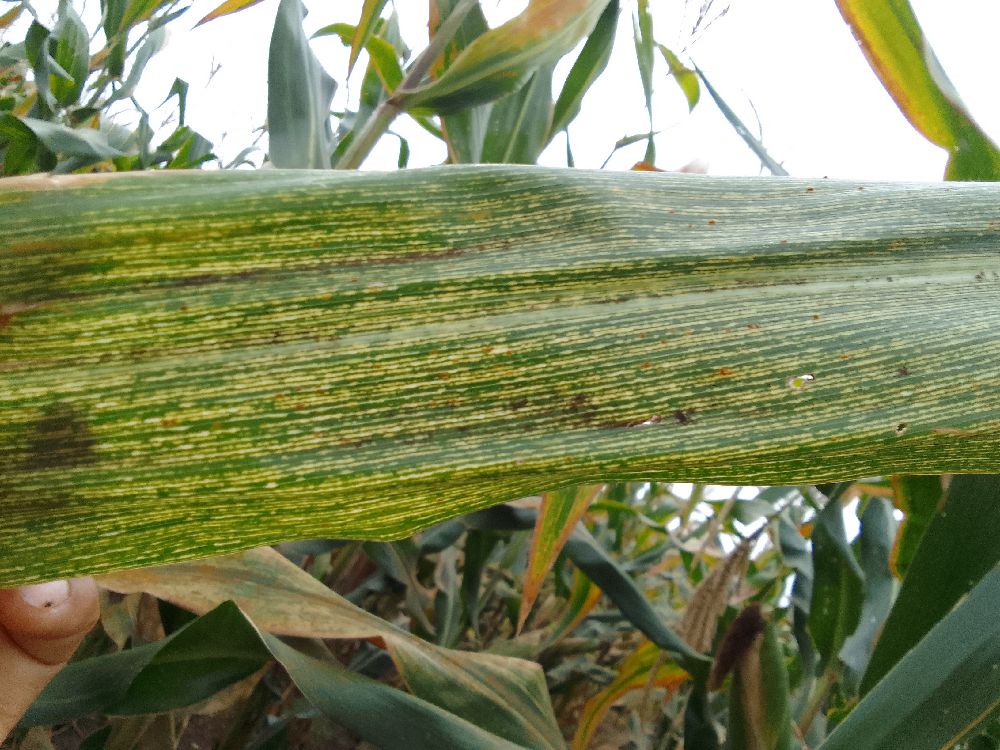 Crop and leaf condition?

maize, maize streak virus
